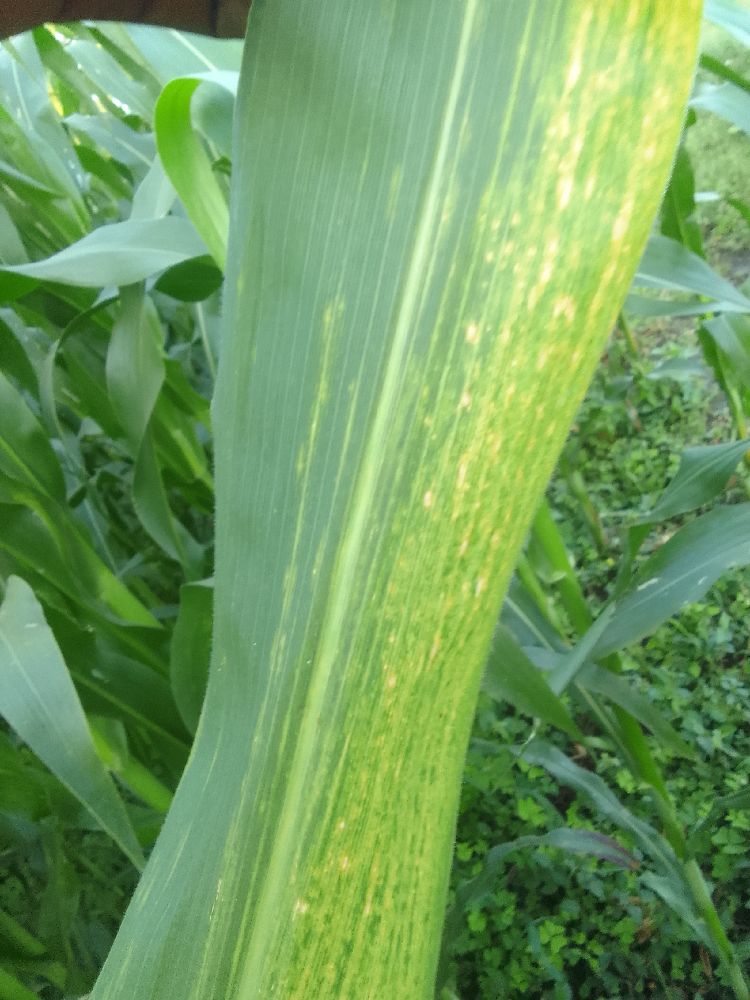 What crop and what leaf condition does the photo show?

maize, maize lethal necrosis
